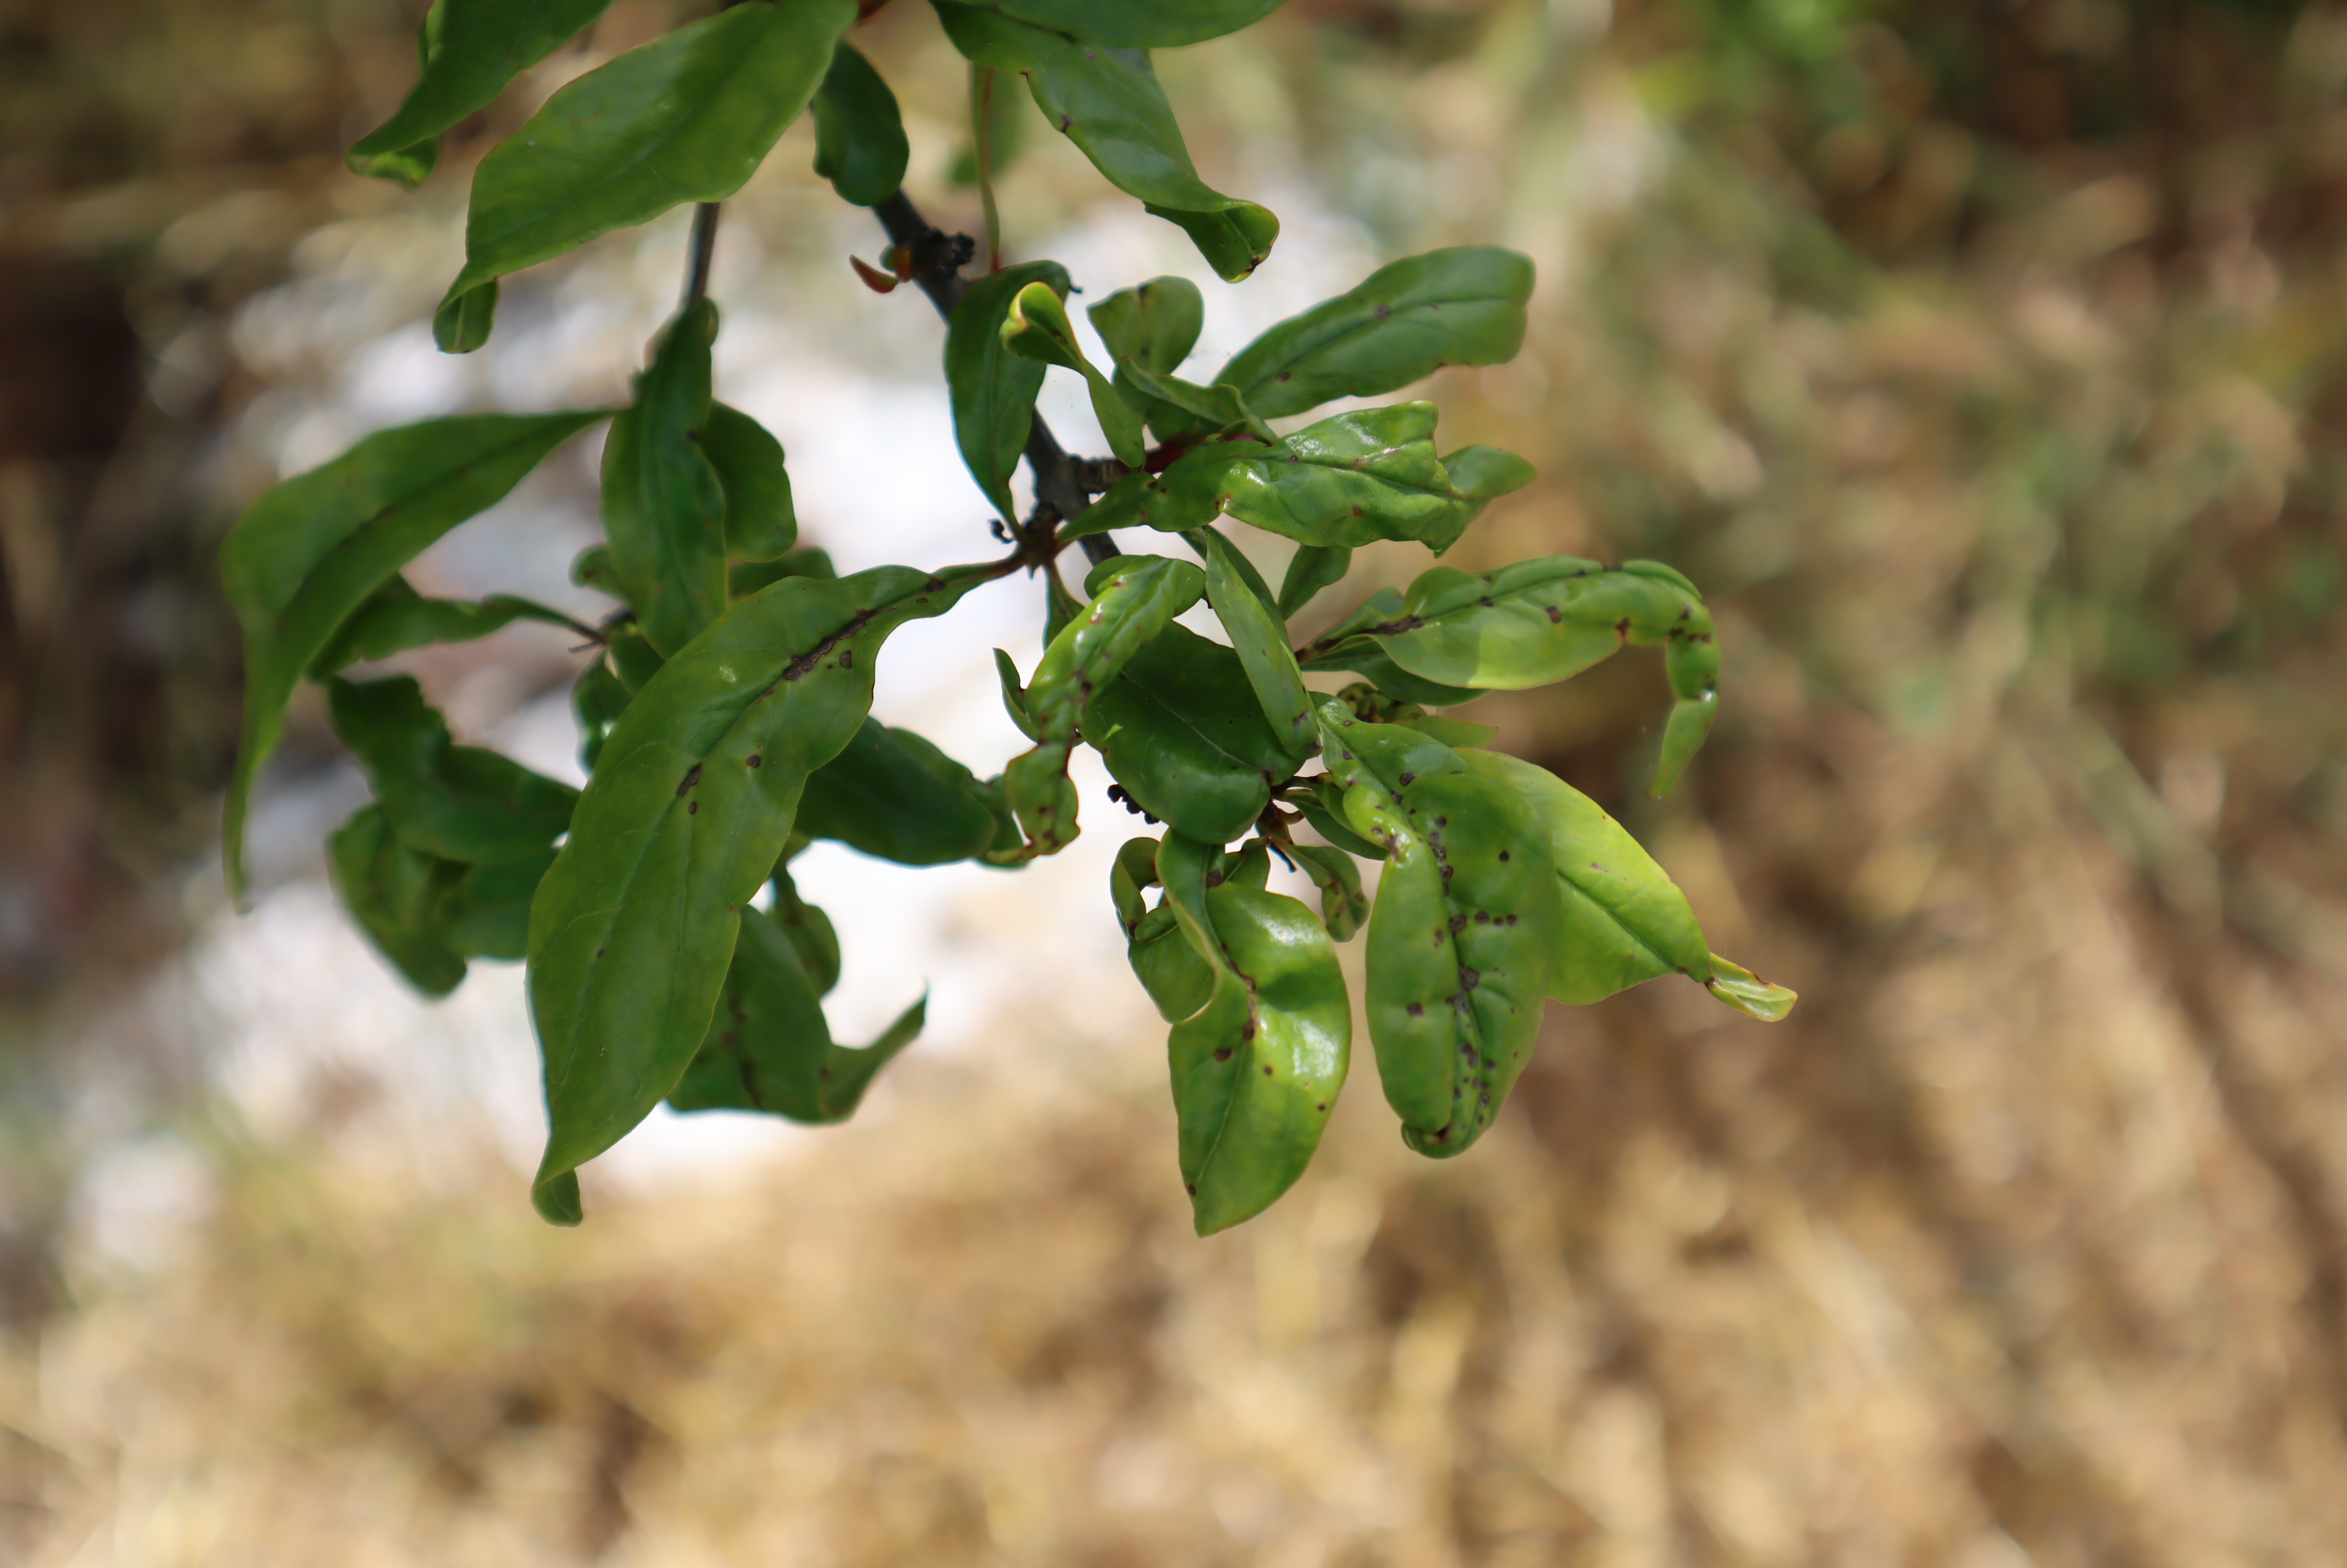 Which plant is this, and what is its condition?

pomegranate, aphids, coniella granati
